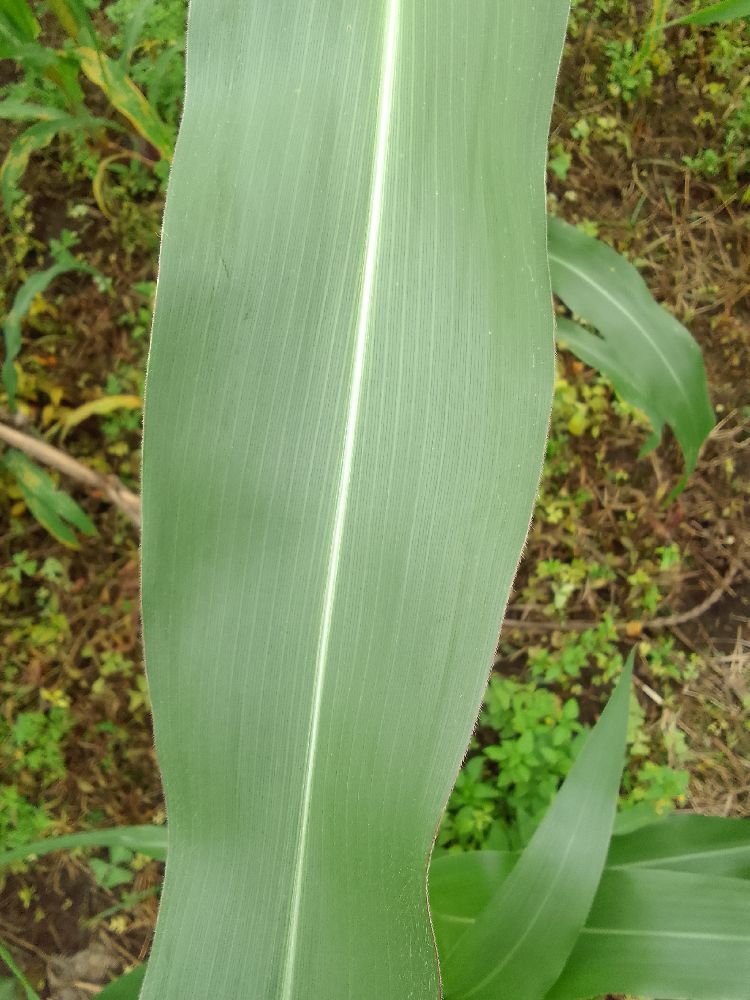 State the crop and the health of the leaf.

maize, healthy
